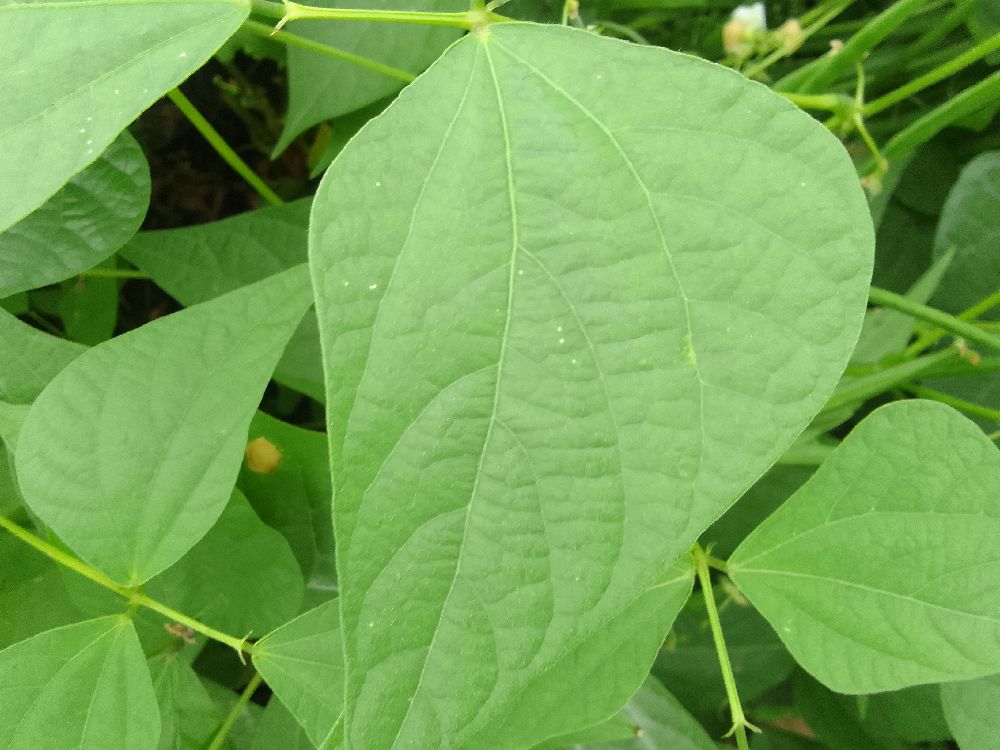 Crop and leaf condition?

common bean, healthy
